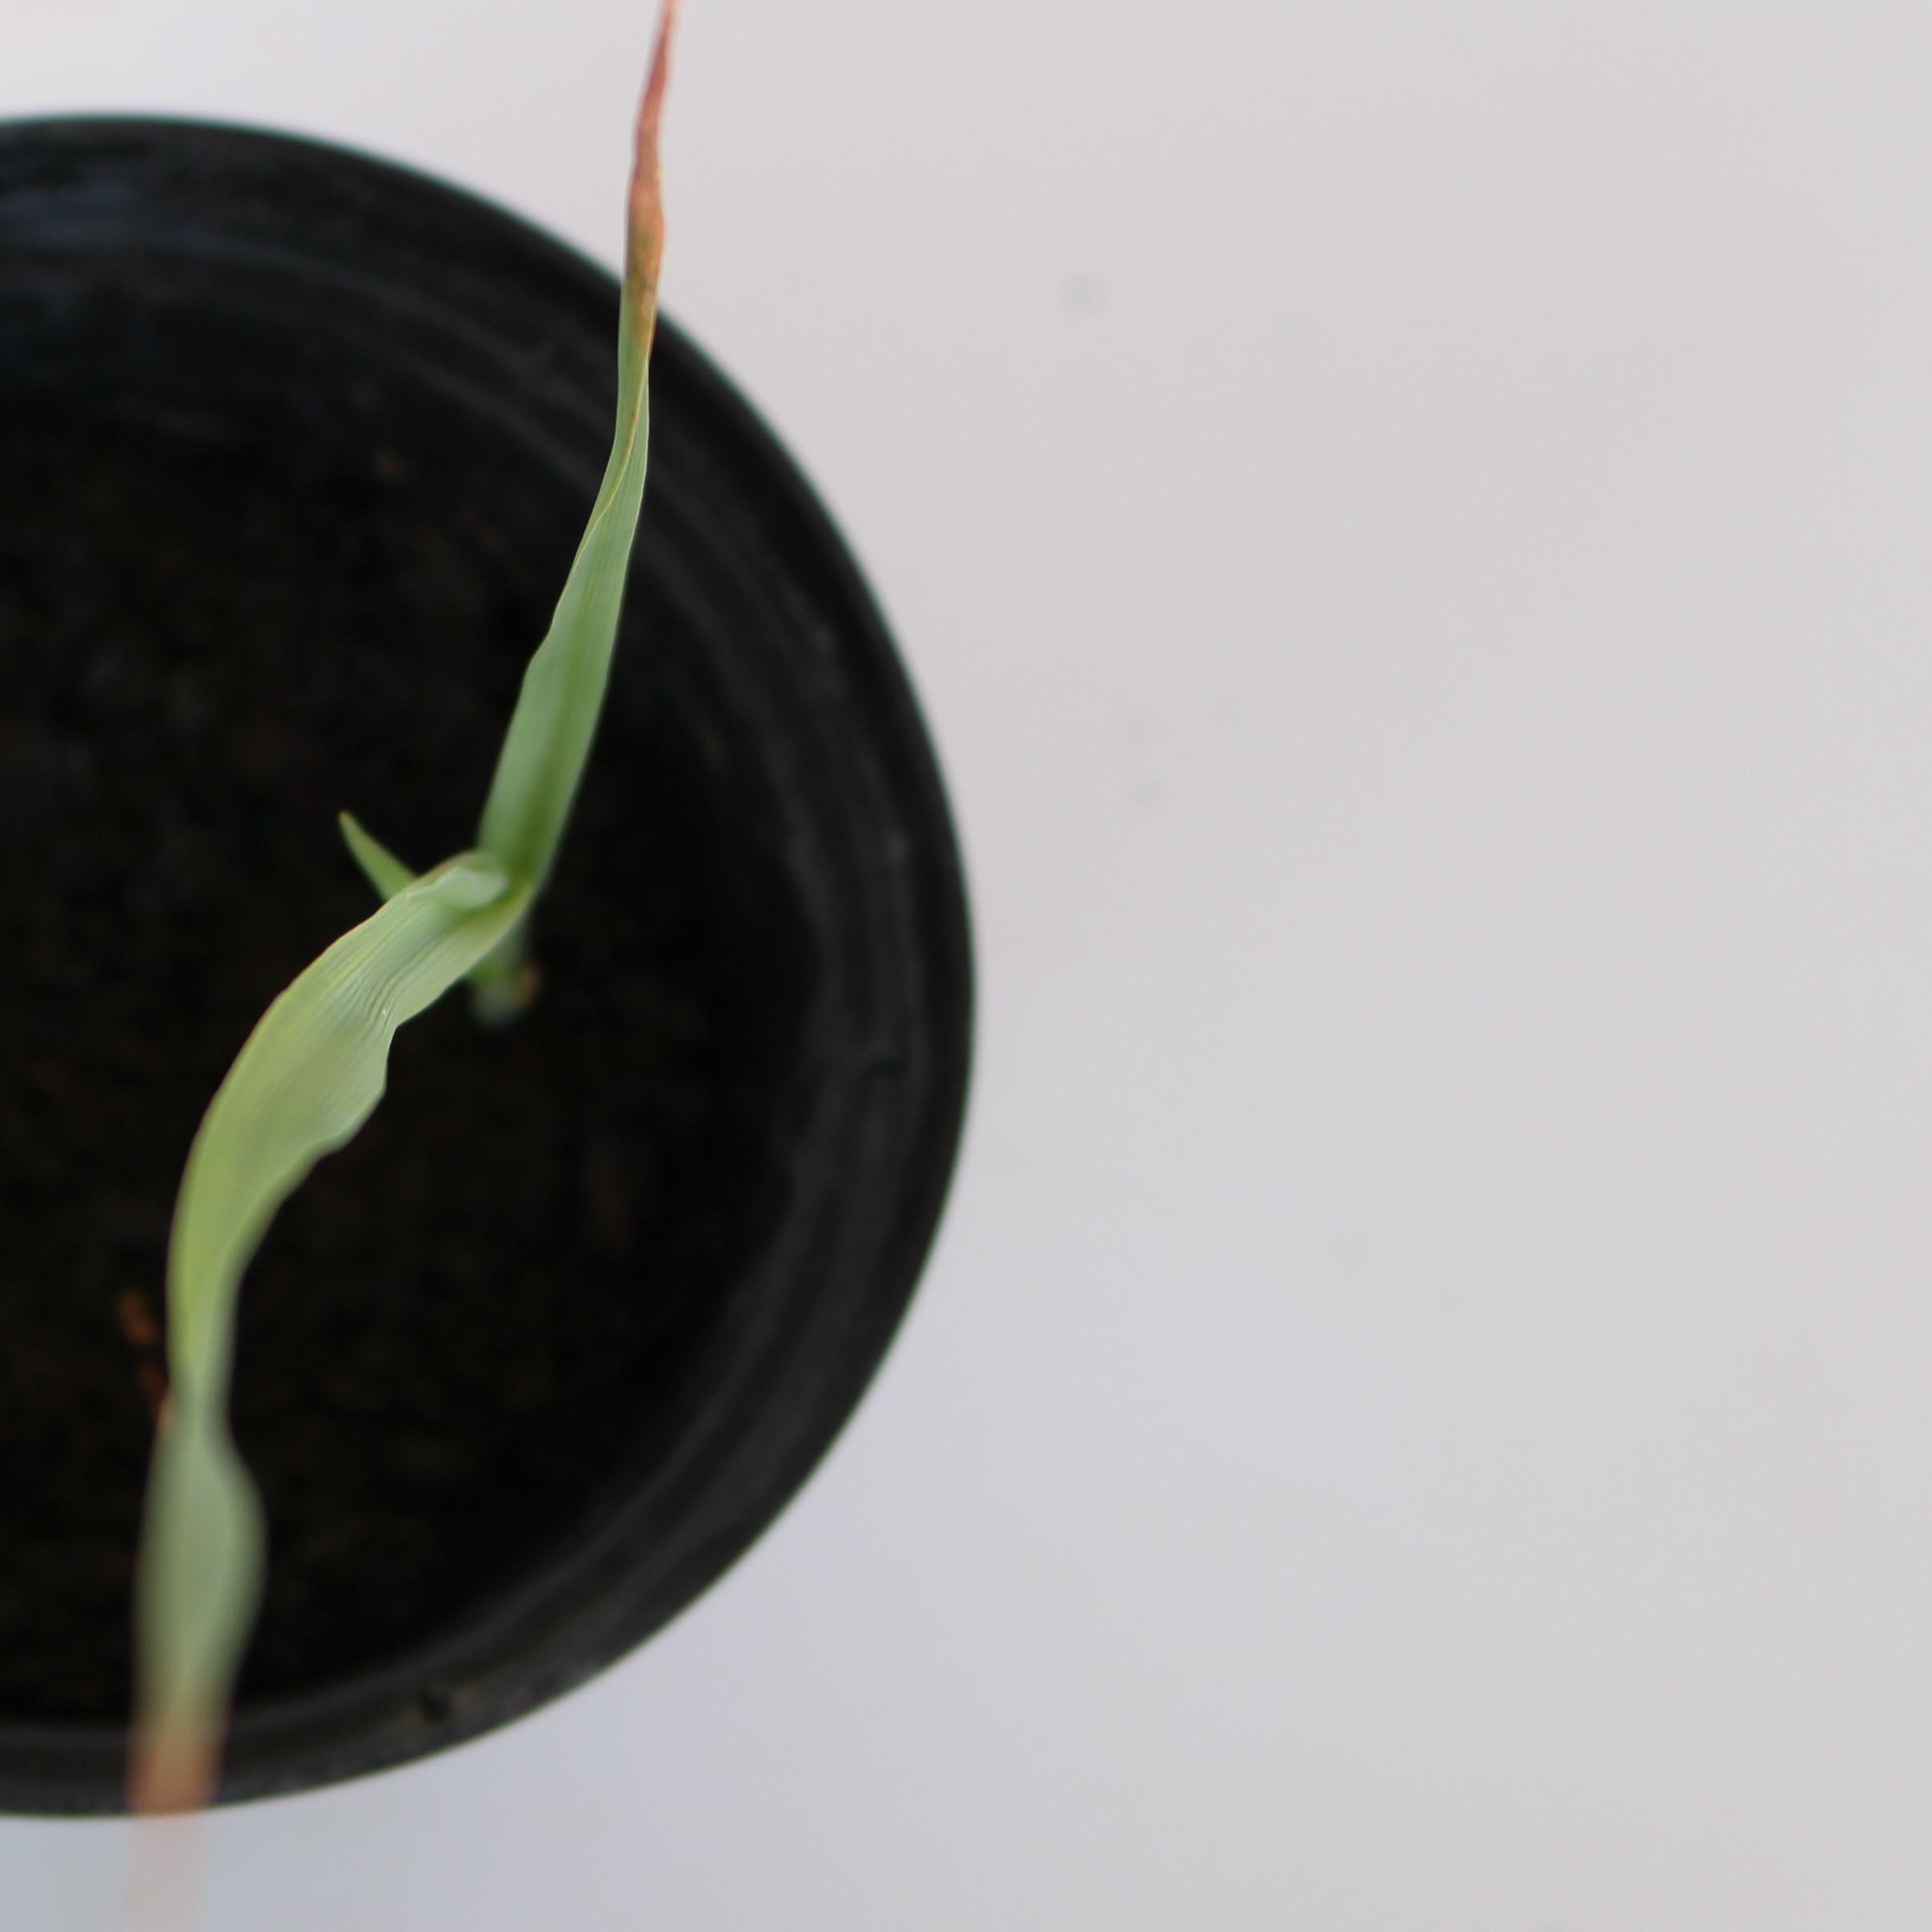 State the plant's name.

Avena sterilis
